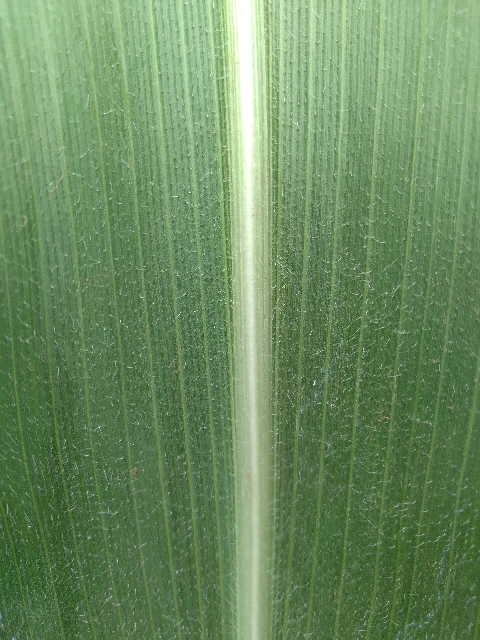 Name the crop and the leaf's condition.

maize, healthy
